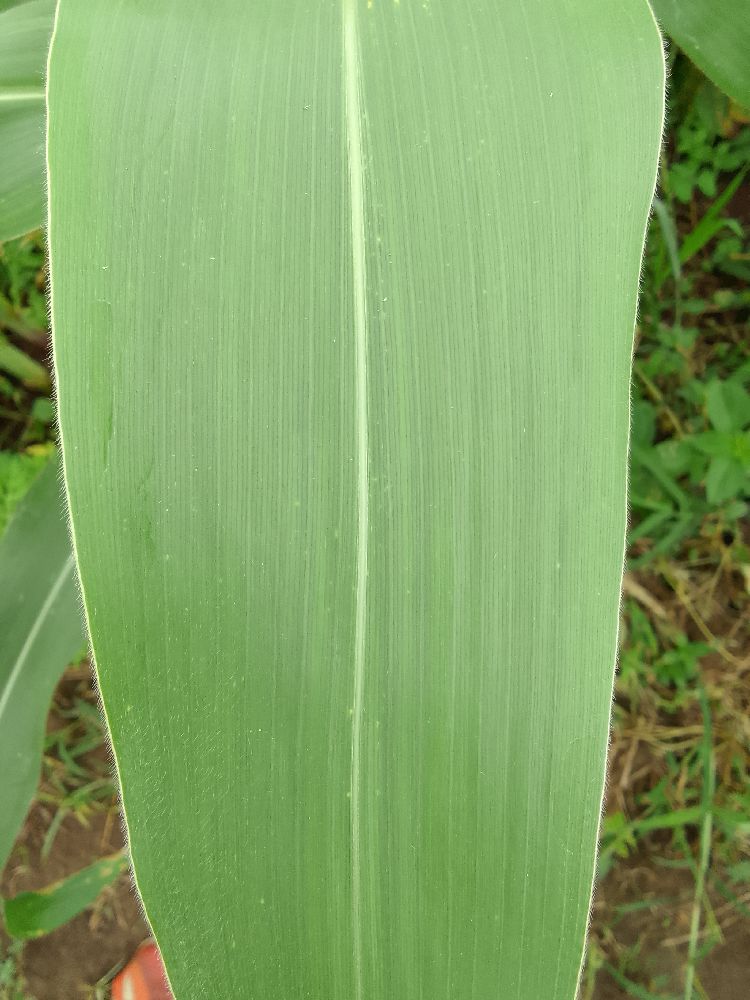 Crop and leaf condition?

maize, healthy
